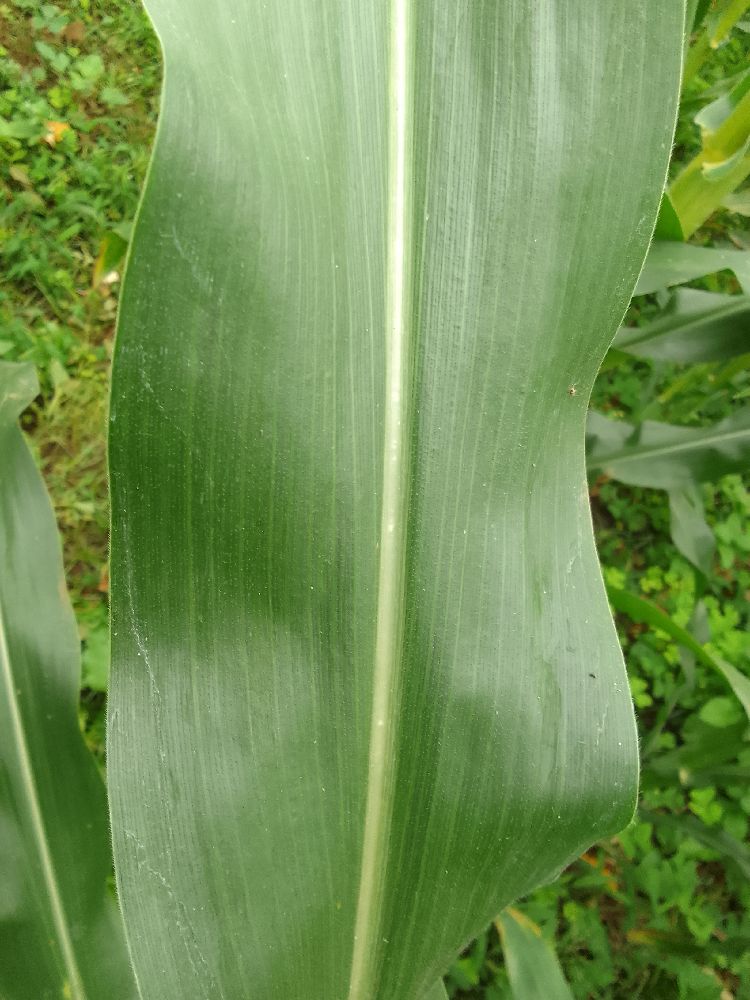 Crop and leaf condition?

maize, healthy
